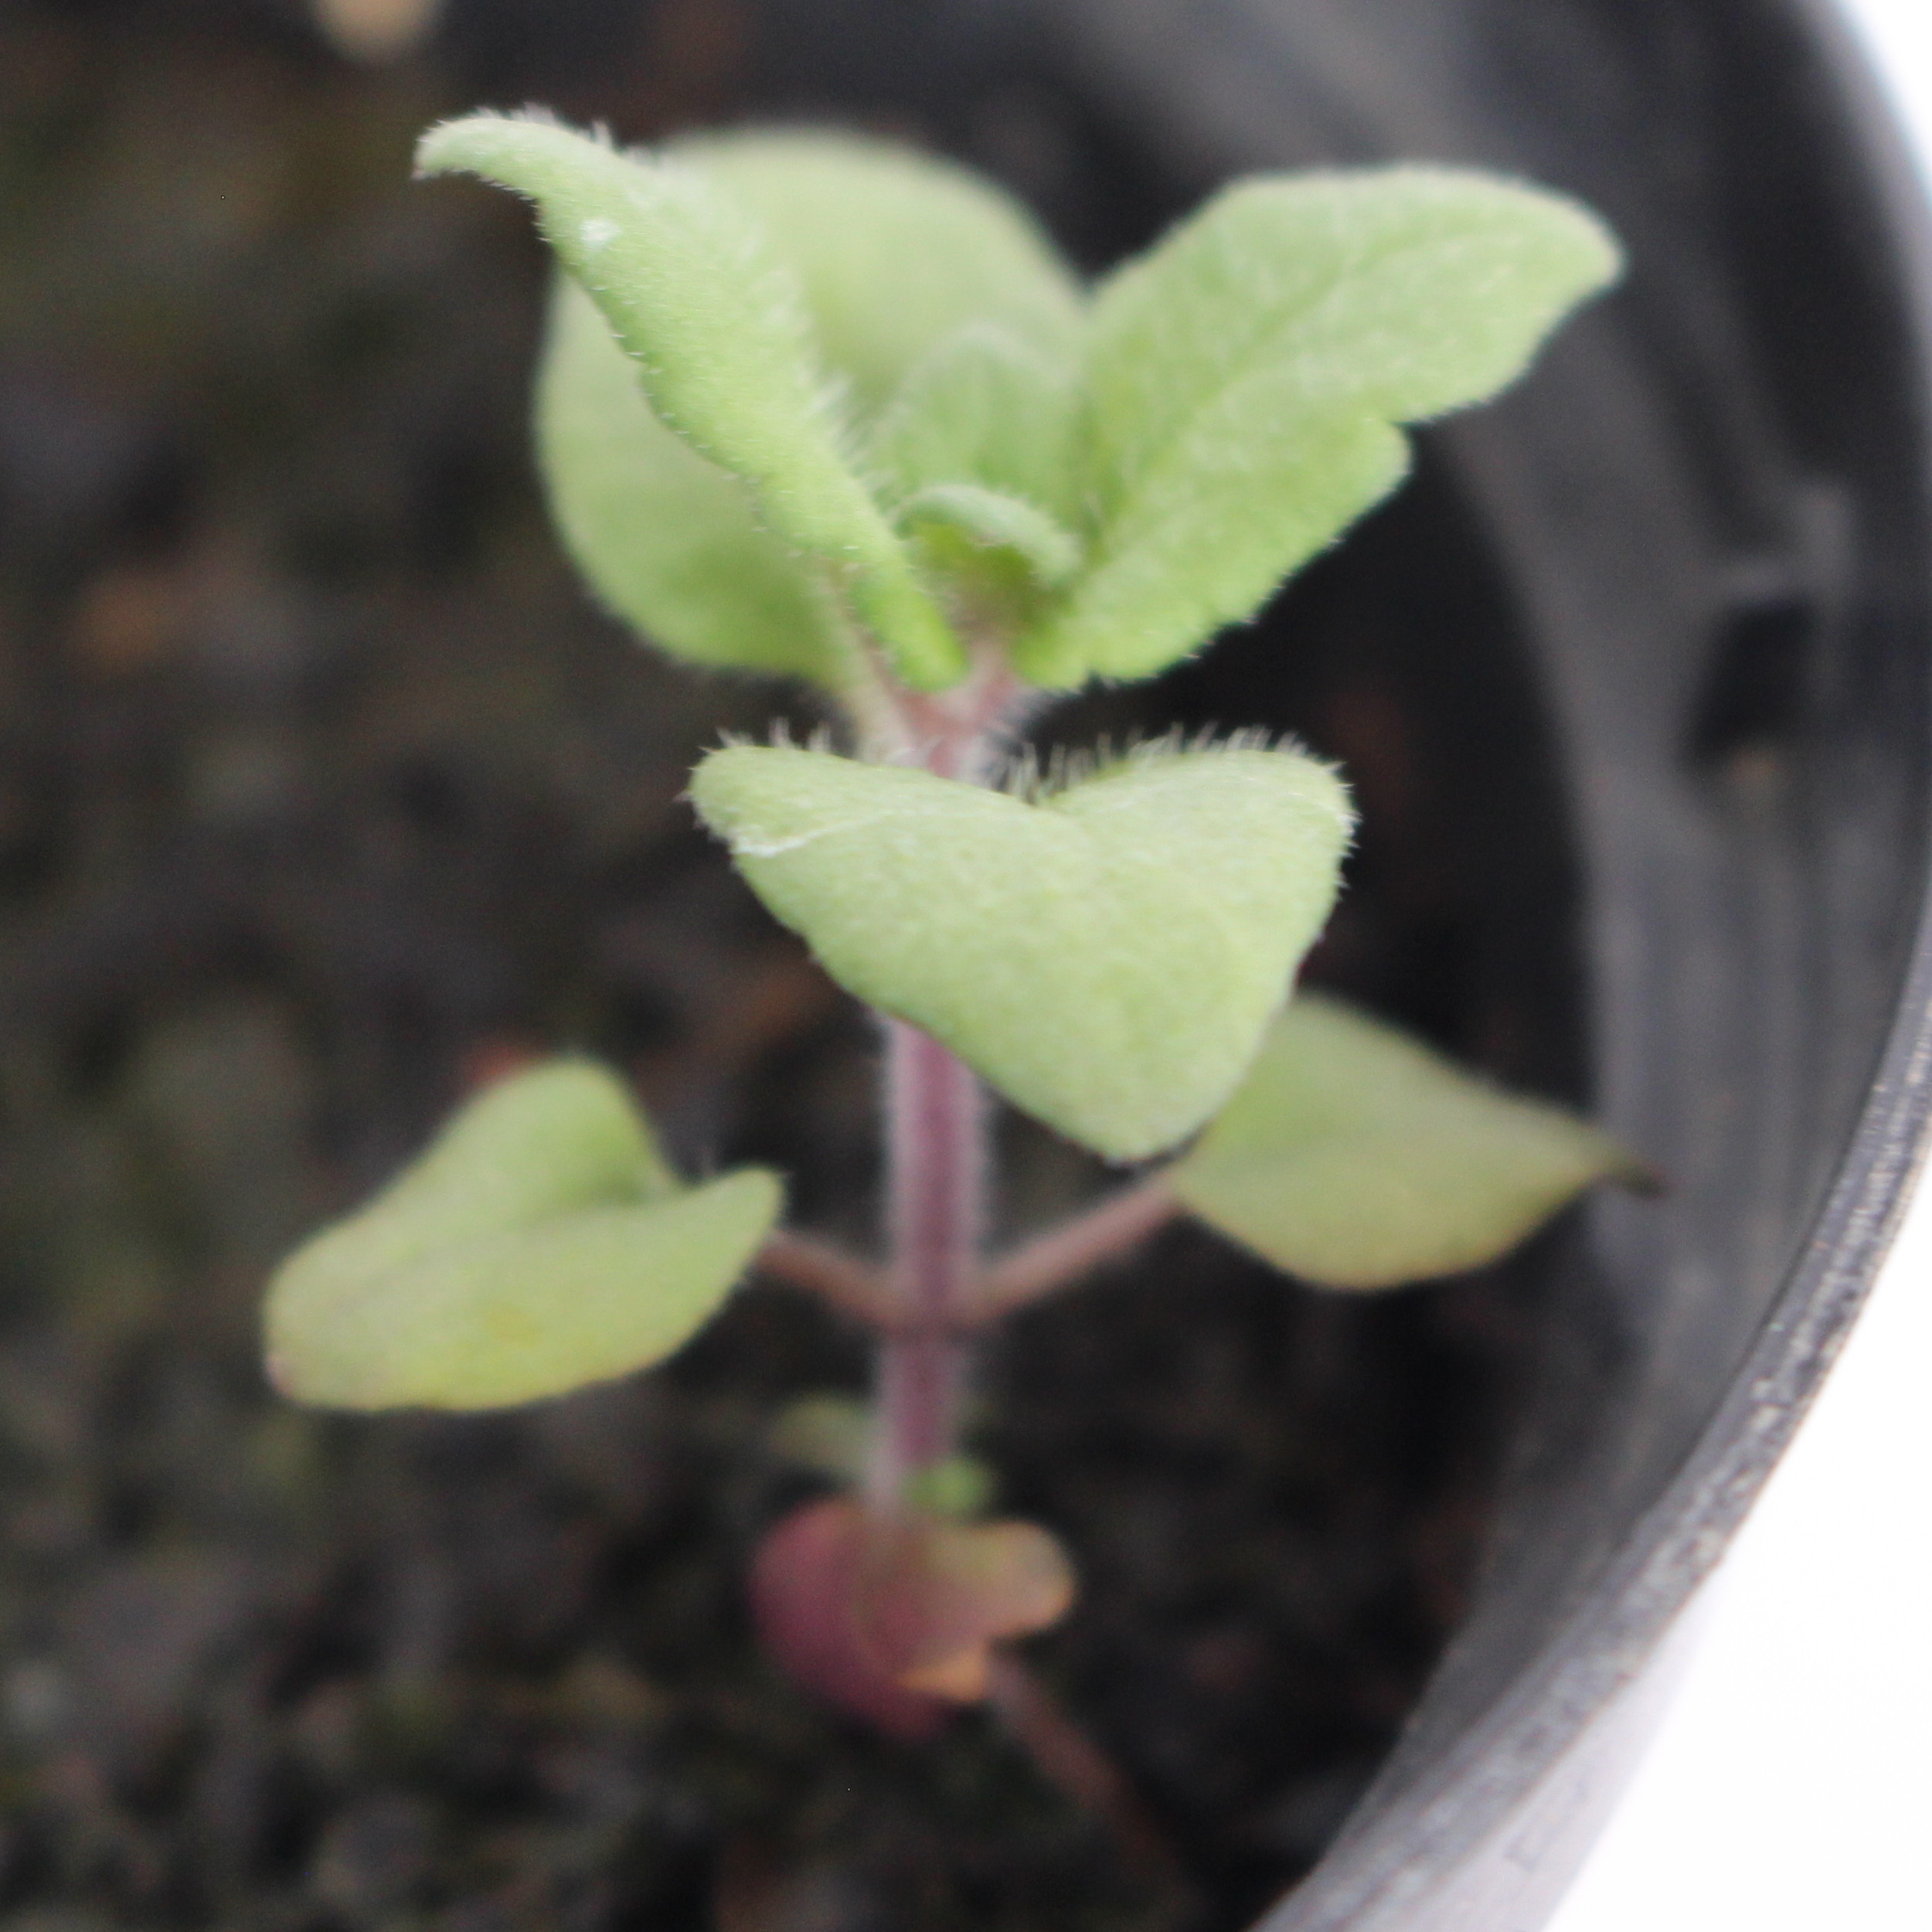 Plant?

Veronica persica
